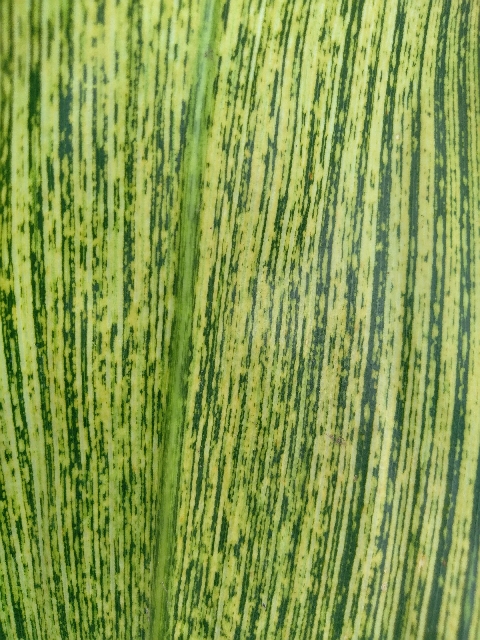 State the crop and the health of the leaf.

maize, maize streak virus
